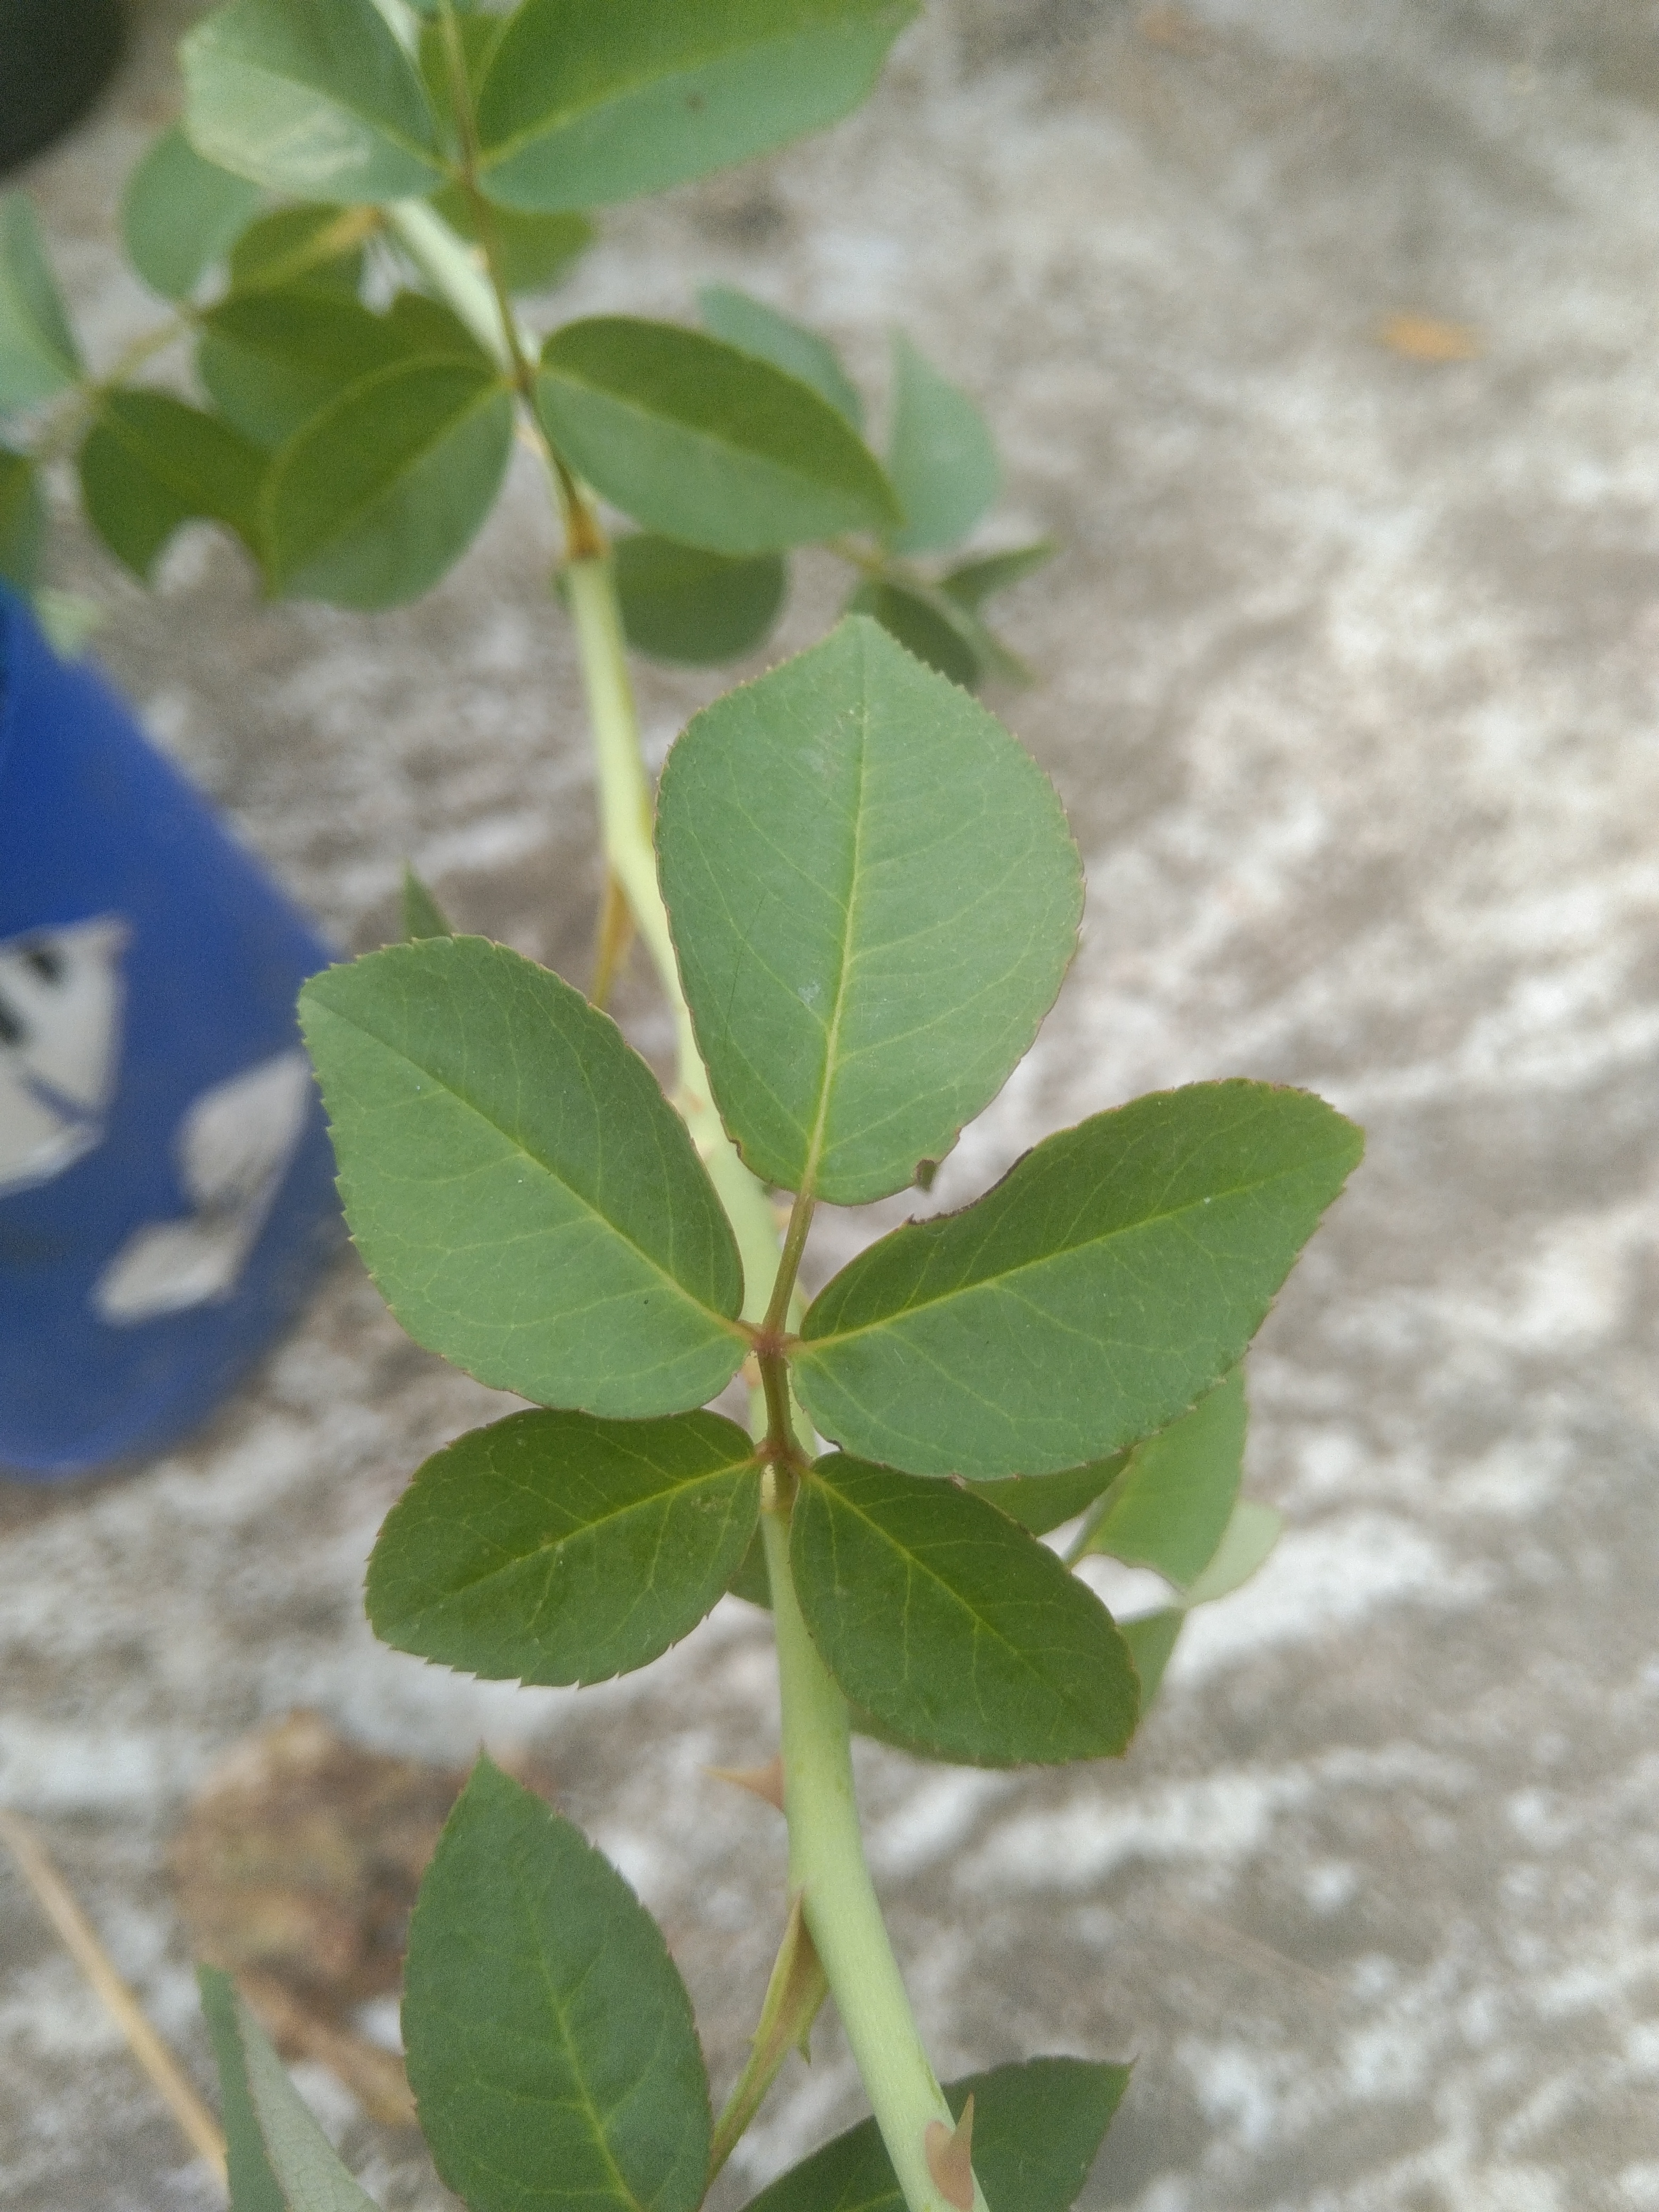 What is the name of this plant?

rose
